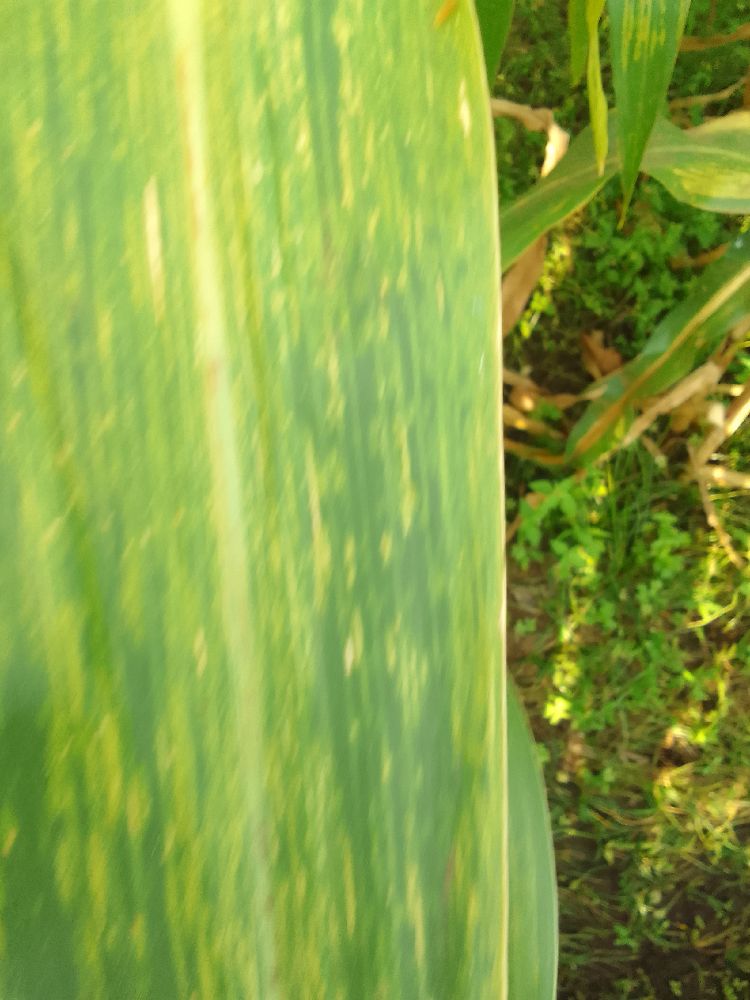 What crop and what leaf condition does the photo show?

maize, maize lethal necrosis
